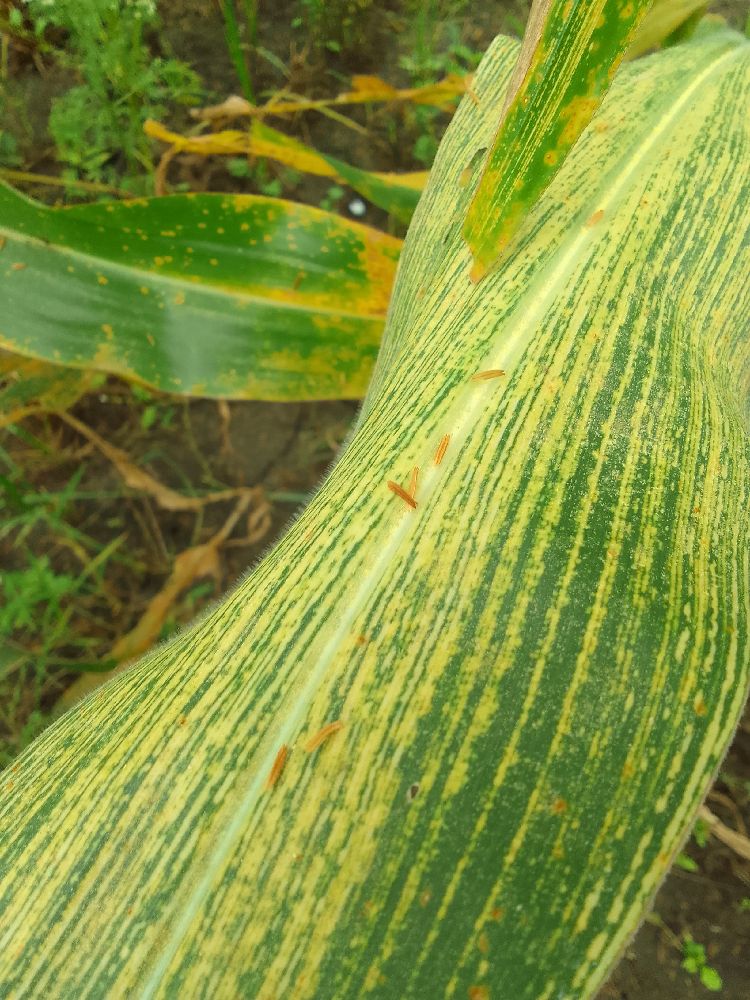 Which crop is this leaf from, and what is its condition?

maize, maize streak virus
